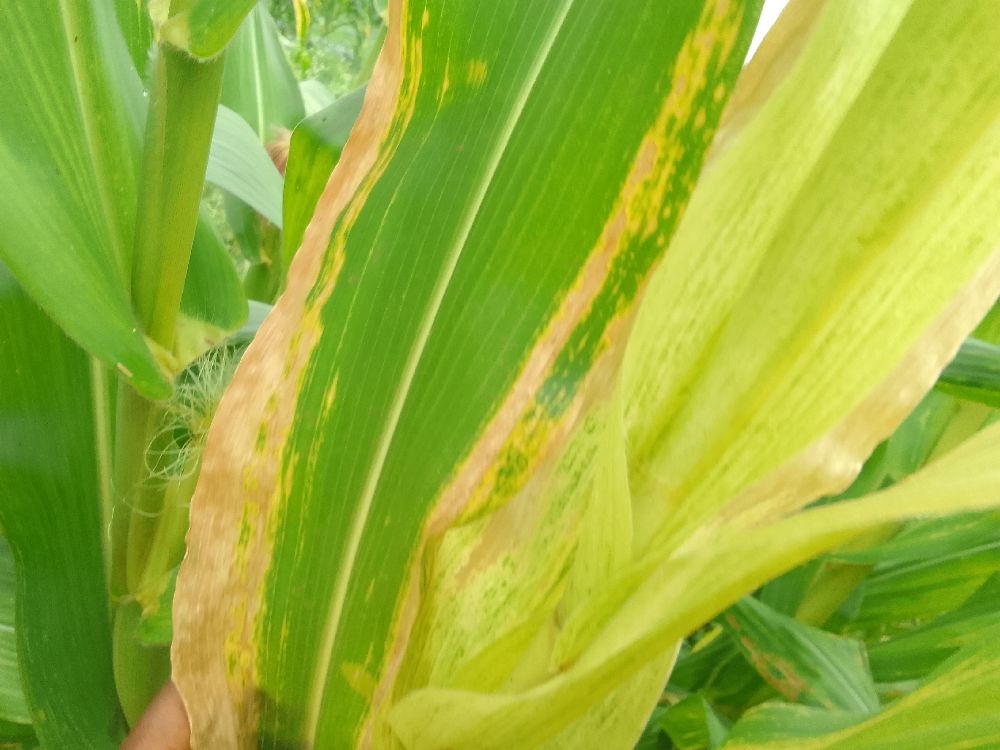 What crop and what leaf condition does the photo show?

maize, maize lethal necrosis
